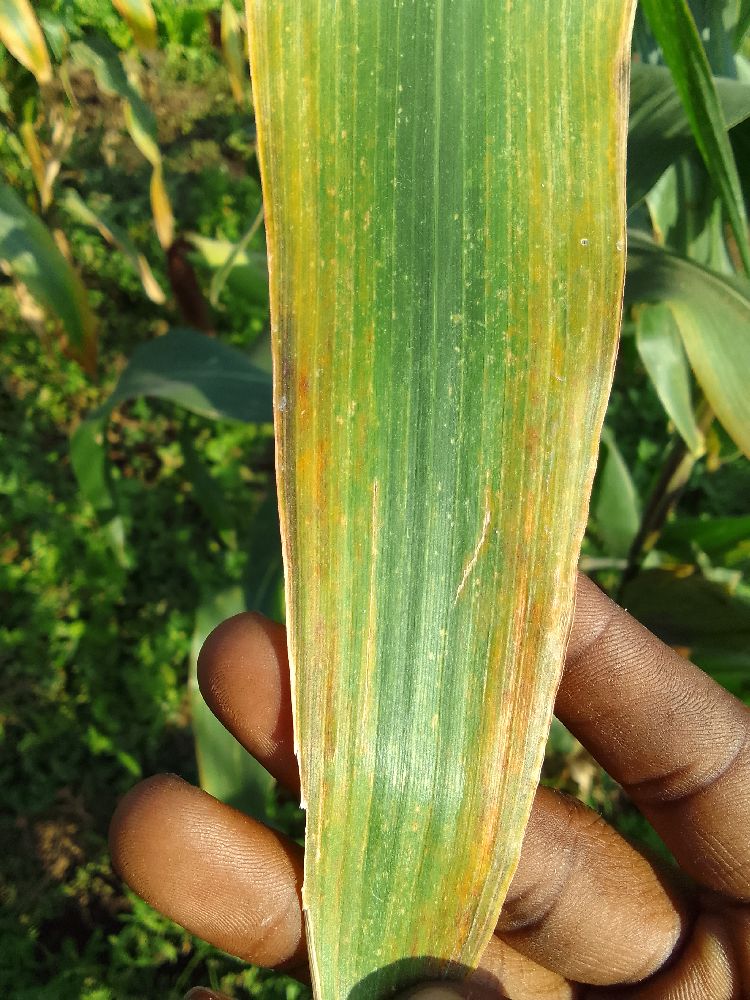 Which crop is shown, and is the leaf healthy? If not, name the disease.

maize, maize lethal necrosis
